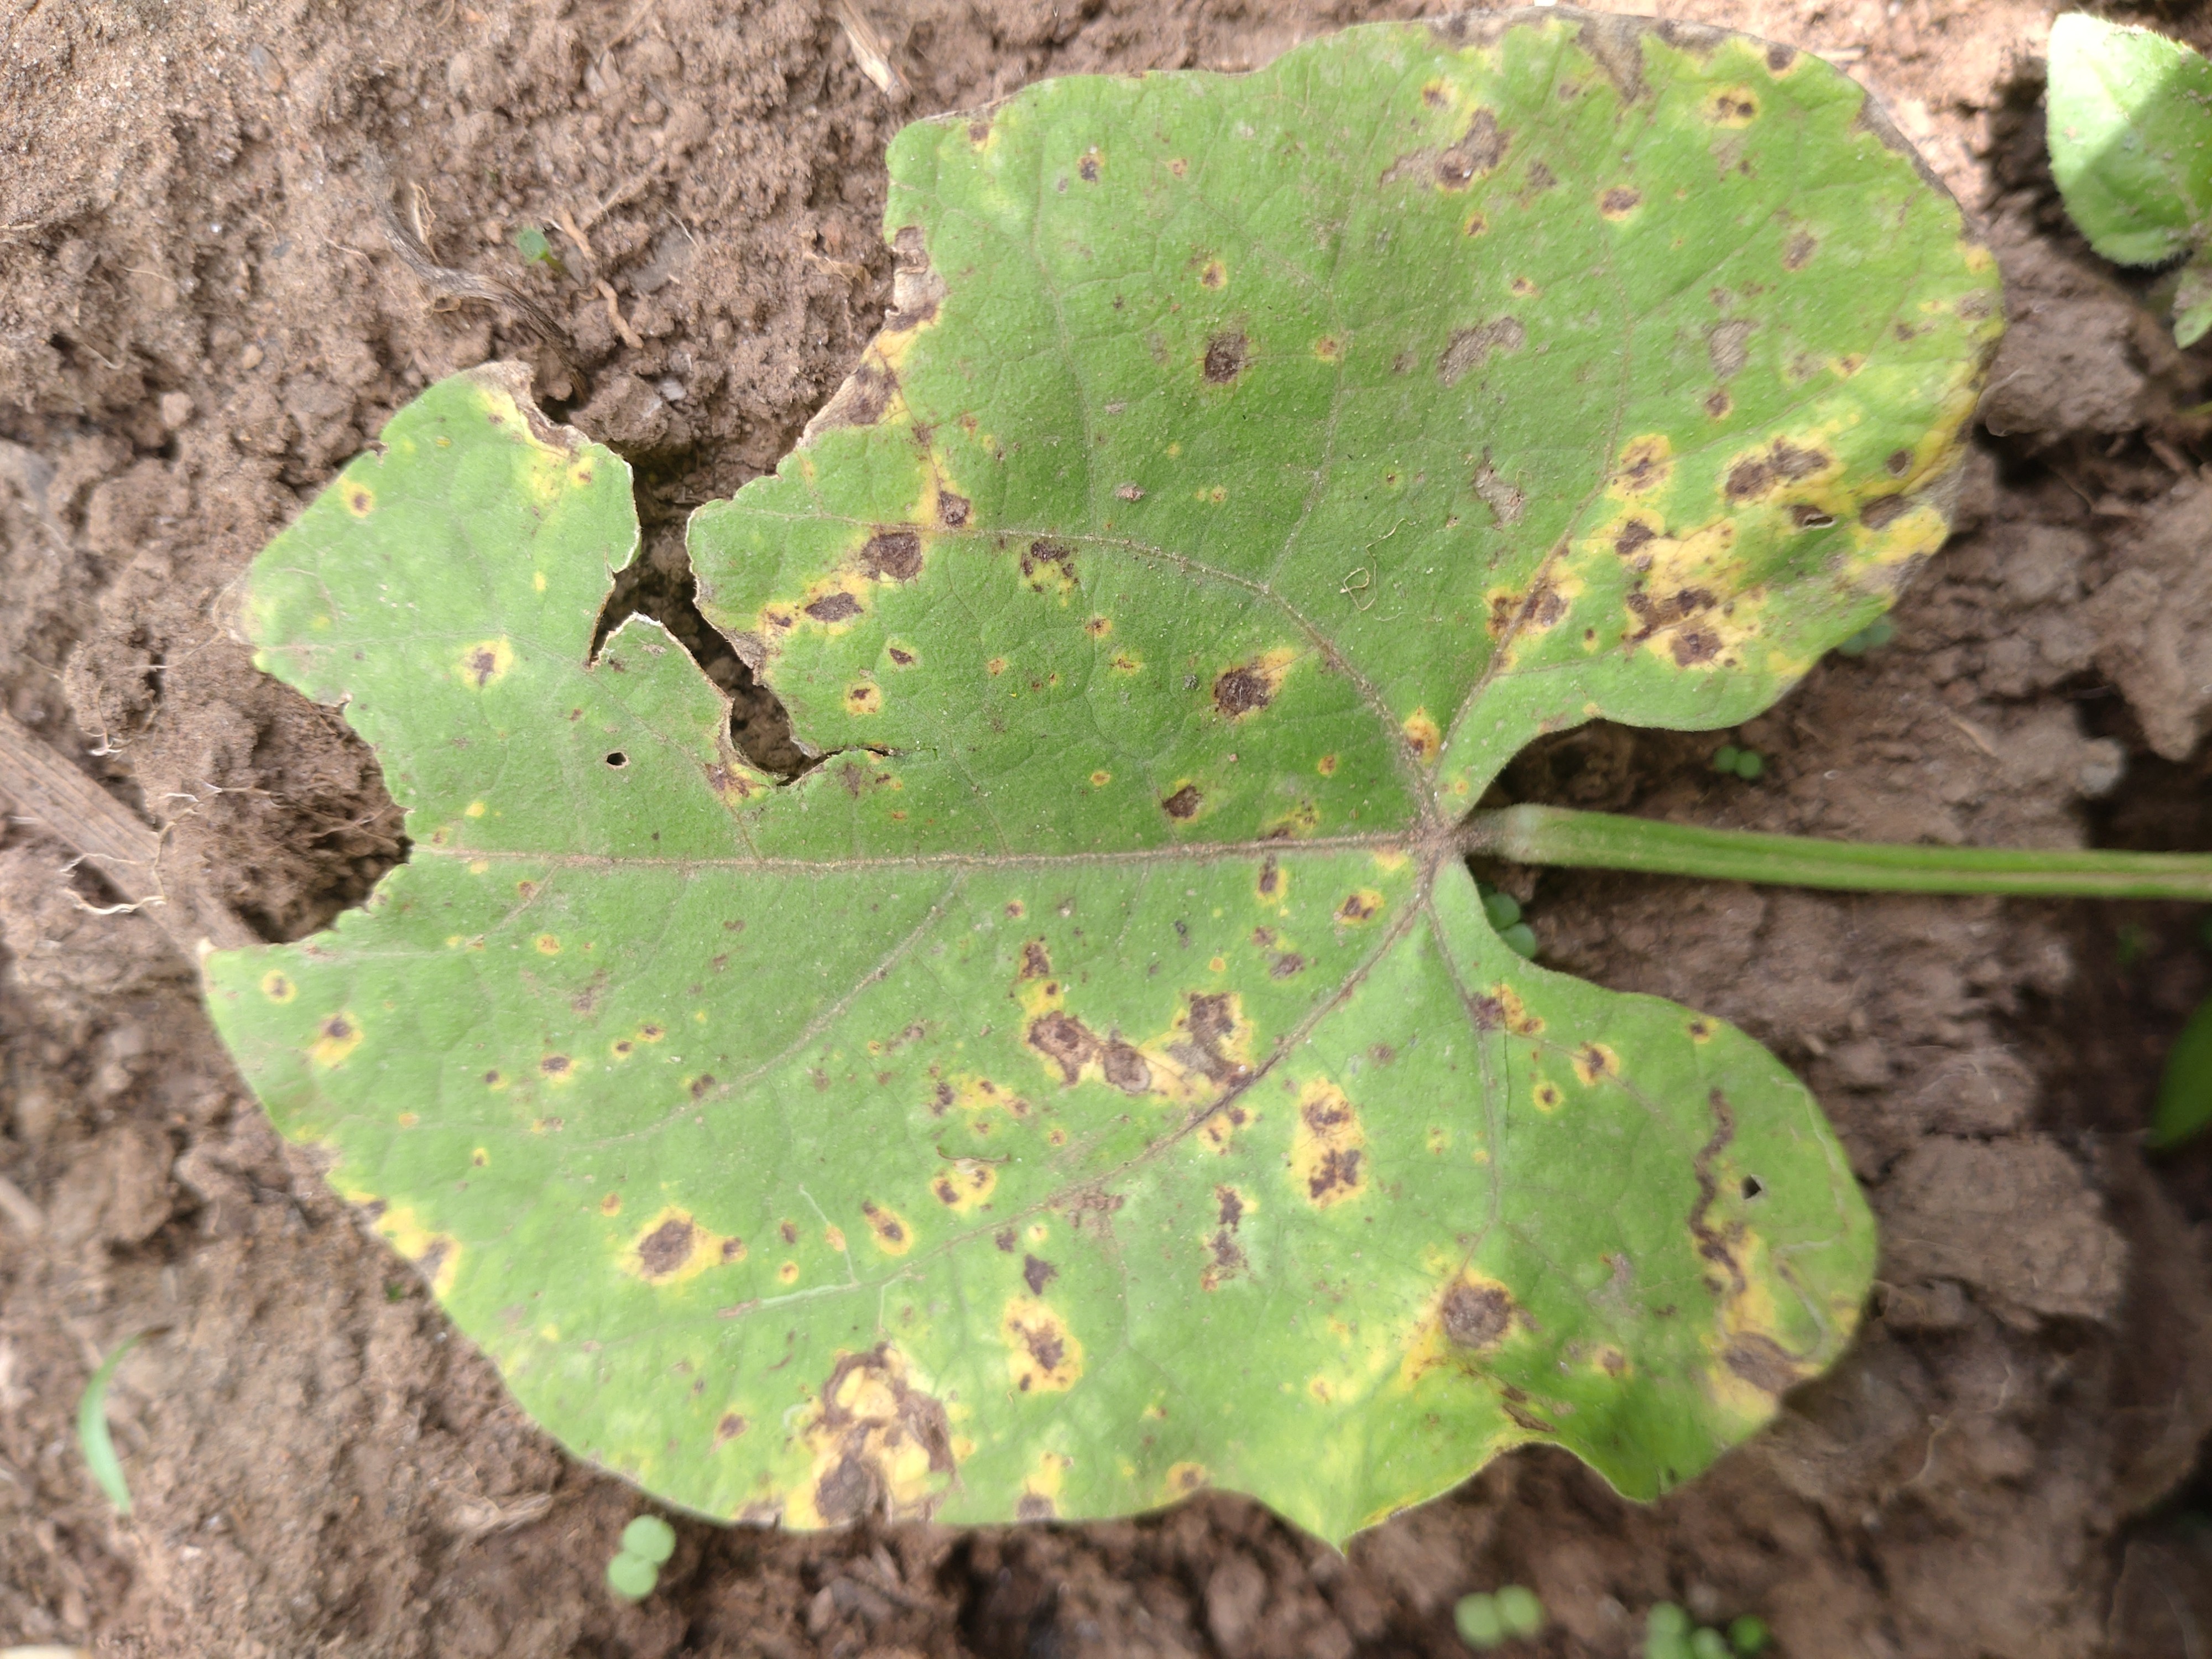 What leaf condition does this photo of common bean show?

rust
